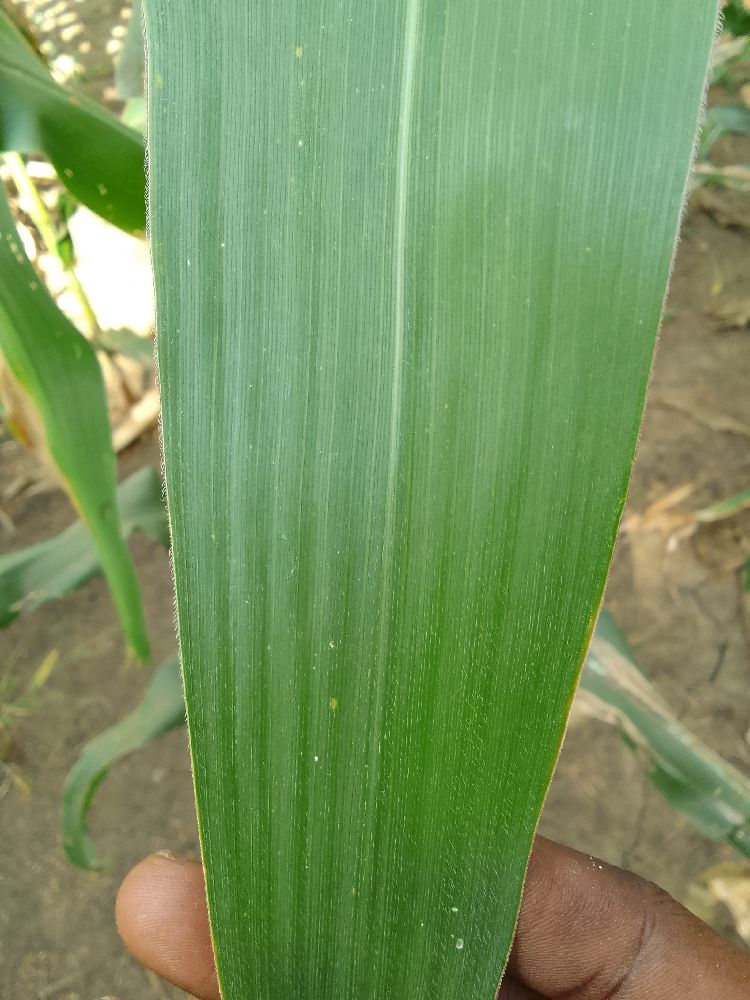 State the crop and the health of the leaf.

maize, healthy
